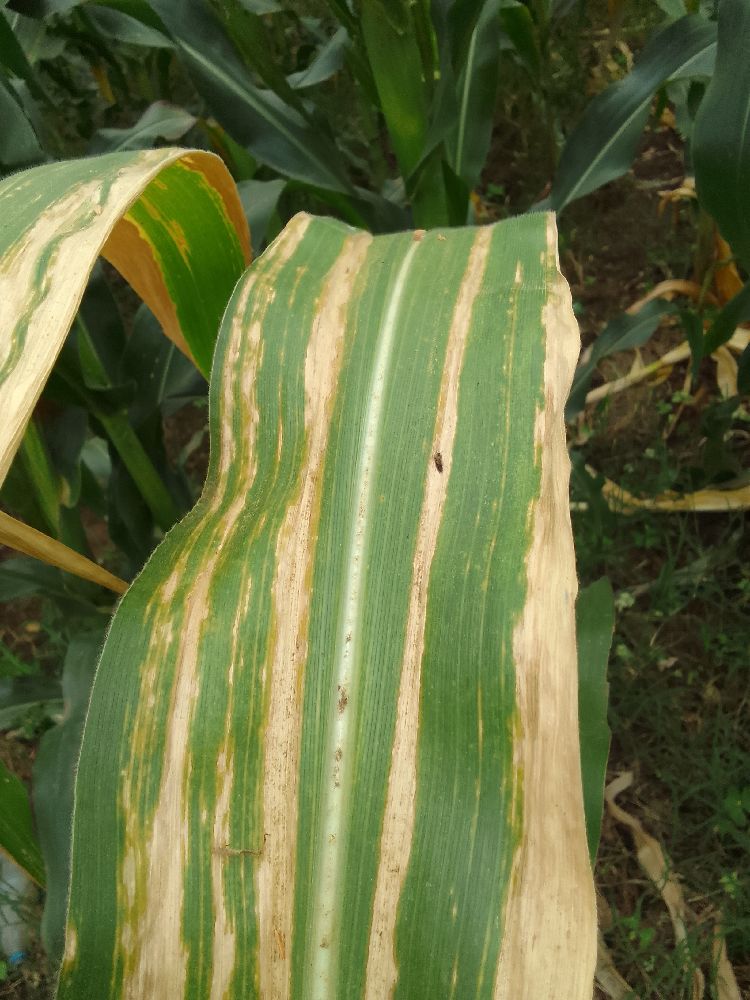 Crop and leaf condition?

maize, maize lethal necrosis
